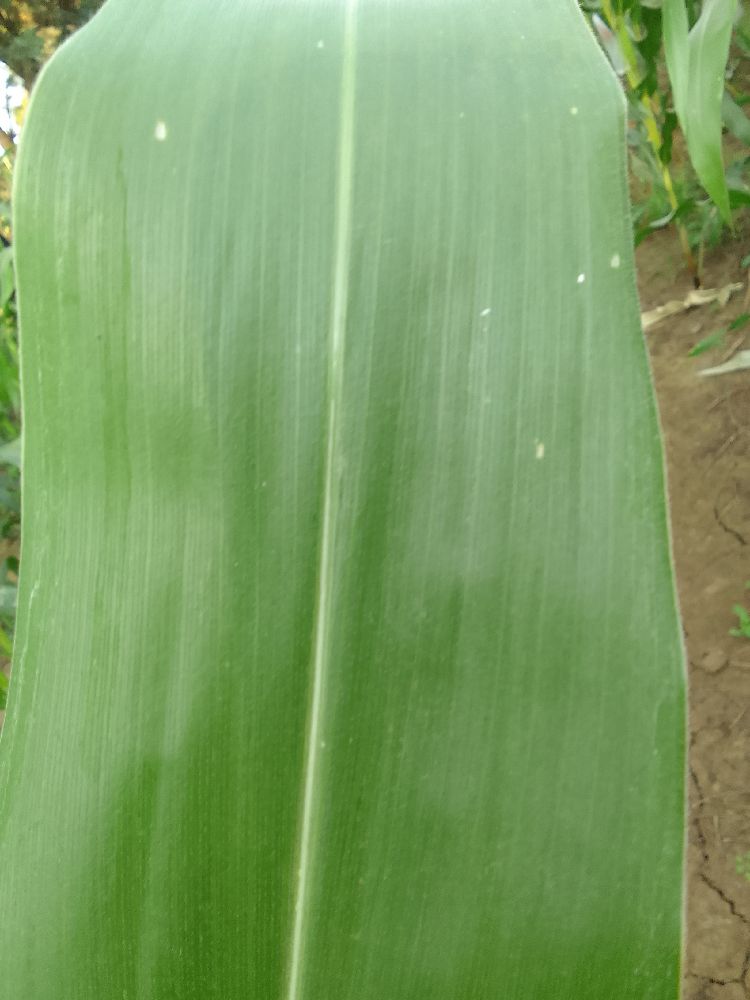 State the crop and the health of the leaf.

maize, healthy
